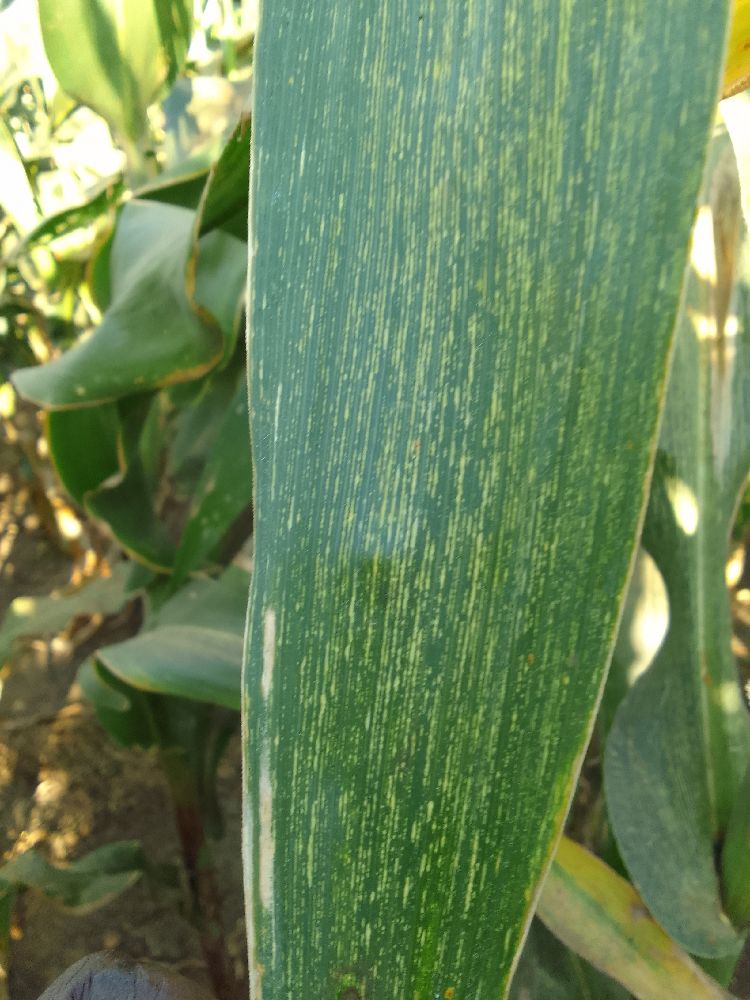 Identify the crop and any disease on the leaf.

maize, maize streak virus
